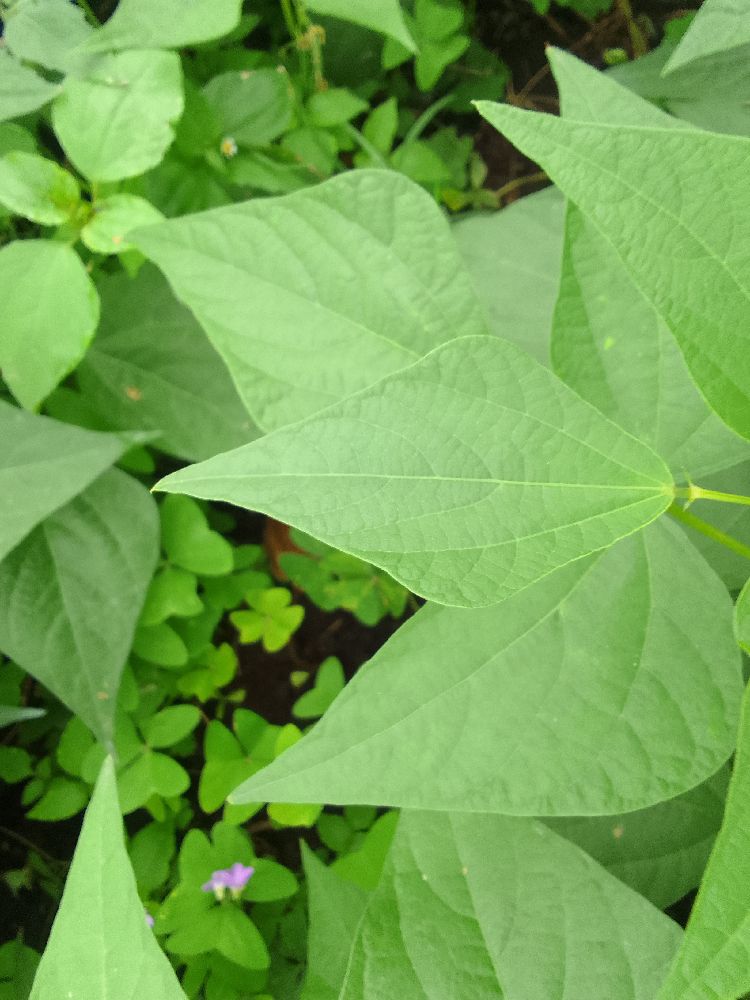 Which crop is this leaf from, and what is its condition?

common bean, healthy
